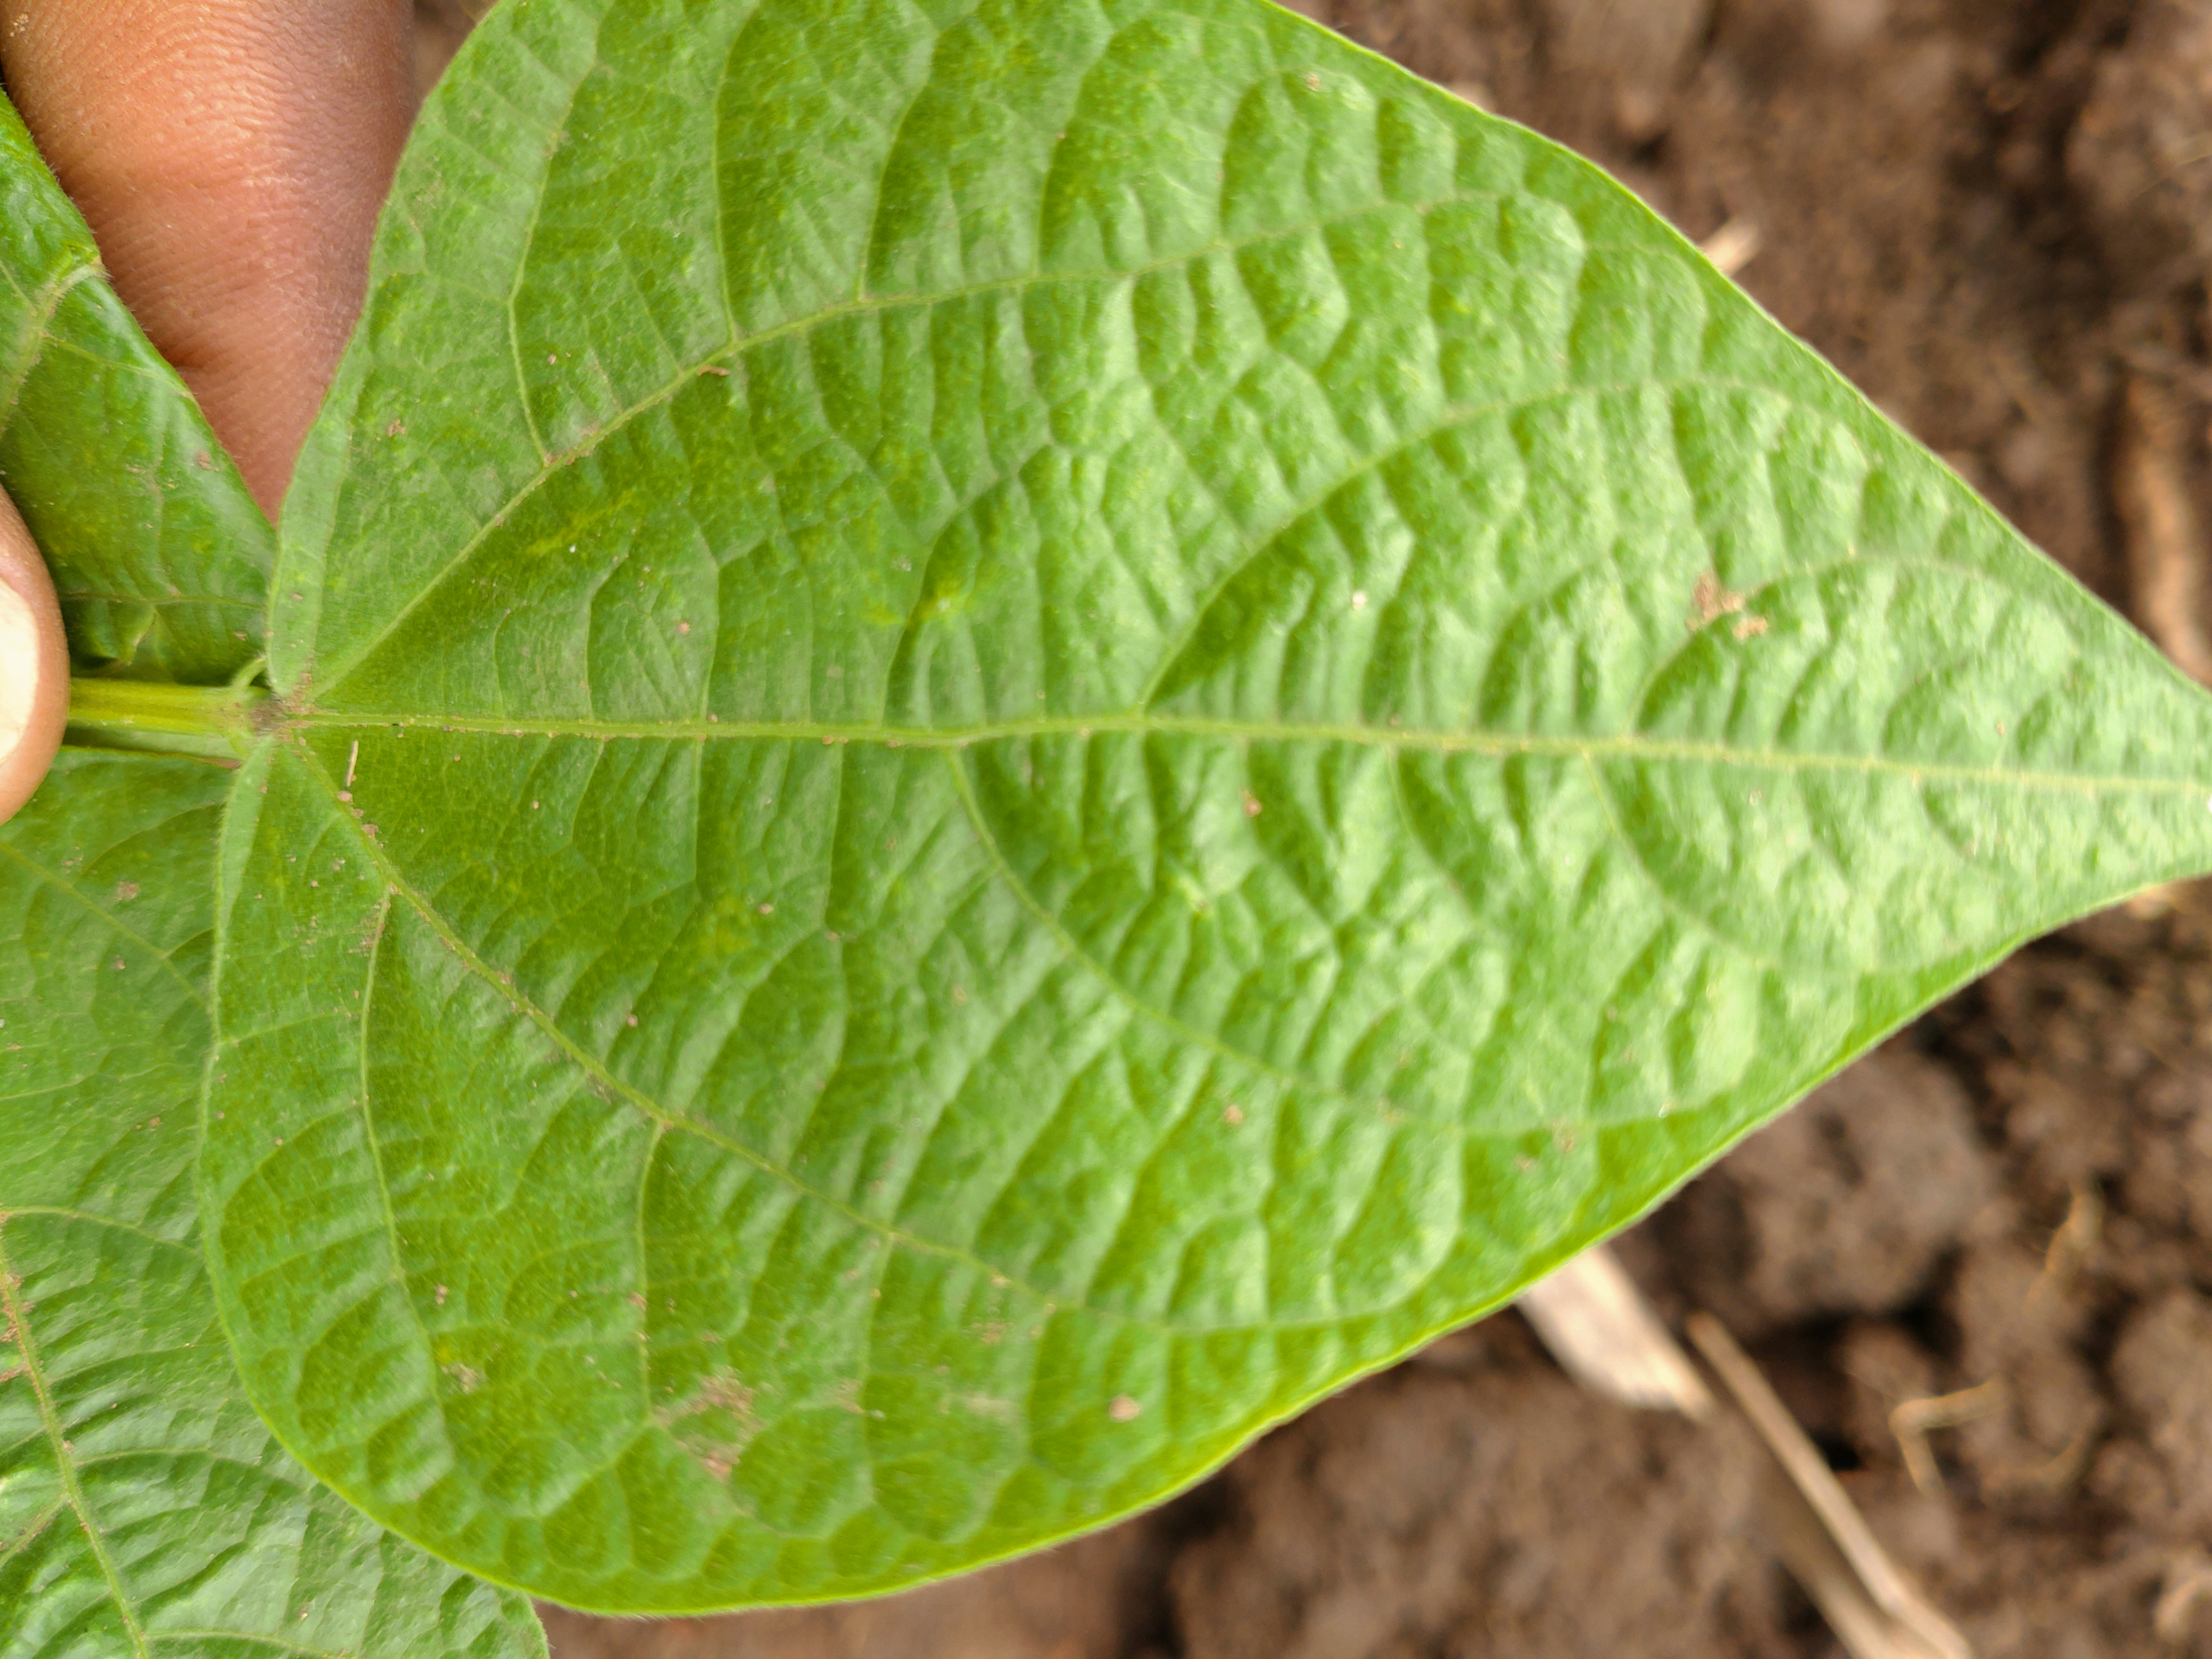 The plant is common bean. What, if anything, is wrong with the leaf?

healthy
